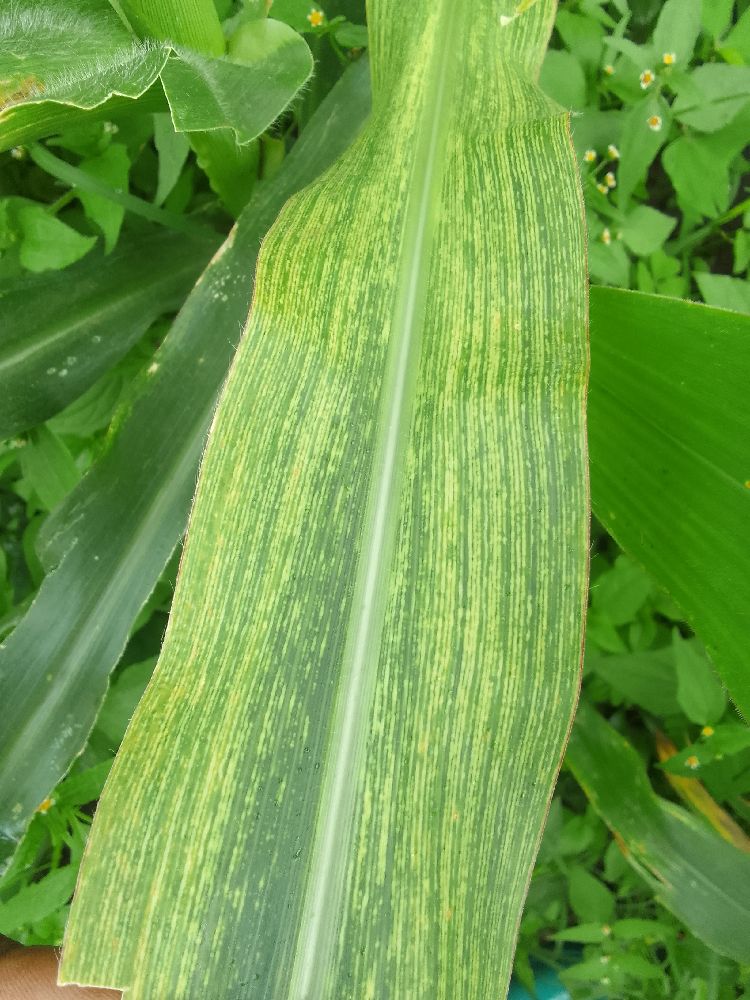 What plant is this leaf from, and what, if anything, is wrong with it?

maize, maize streak virus
